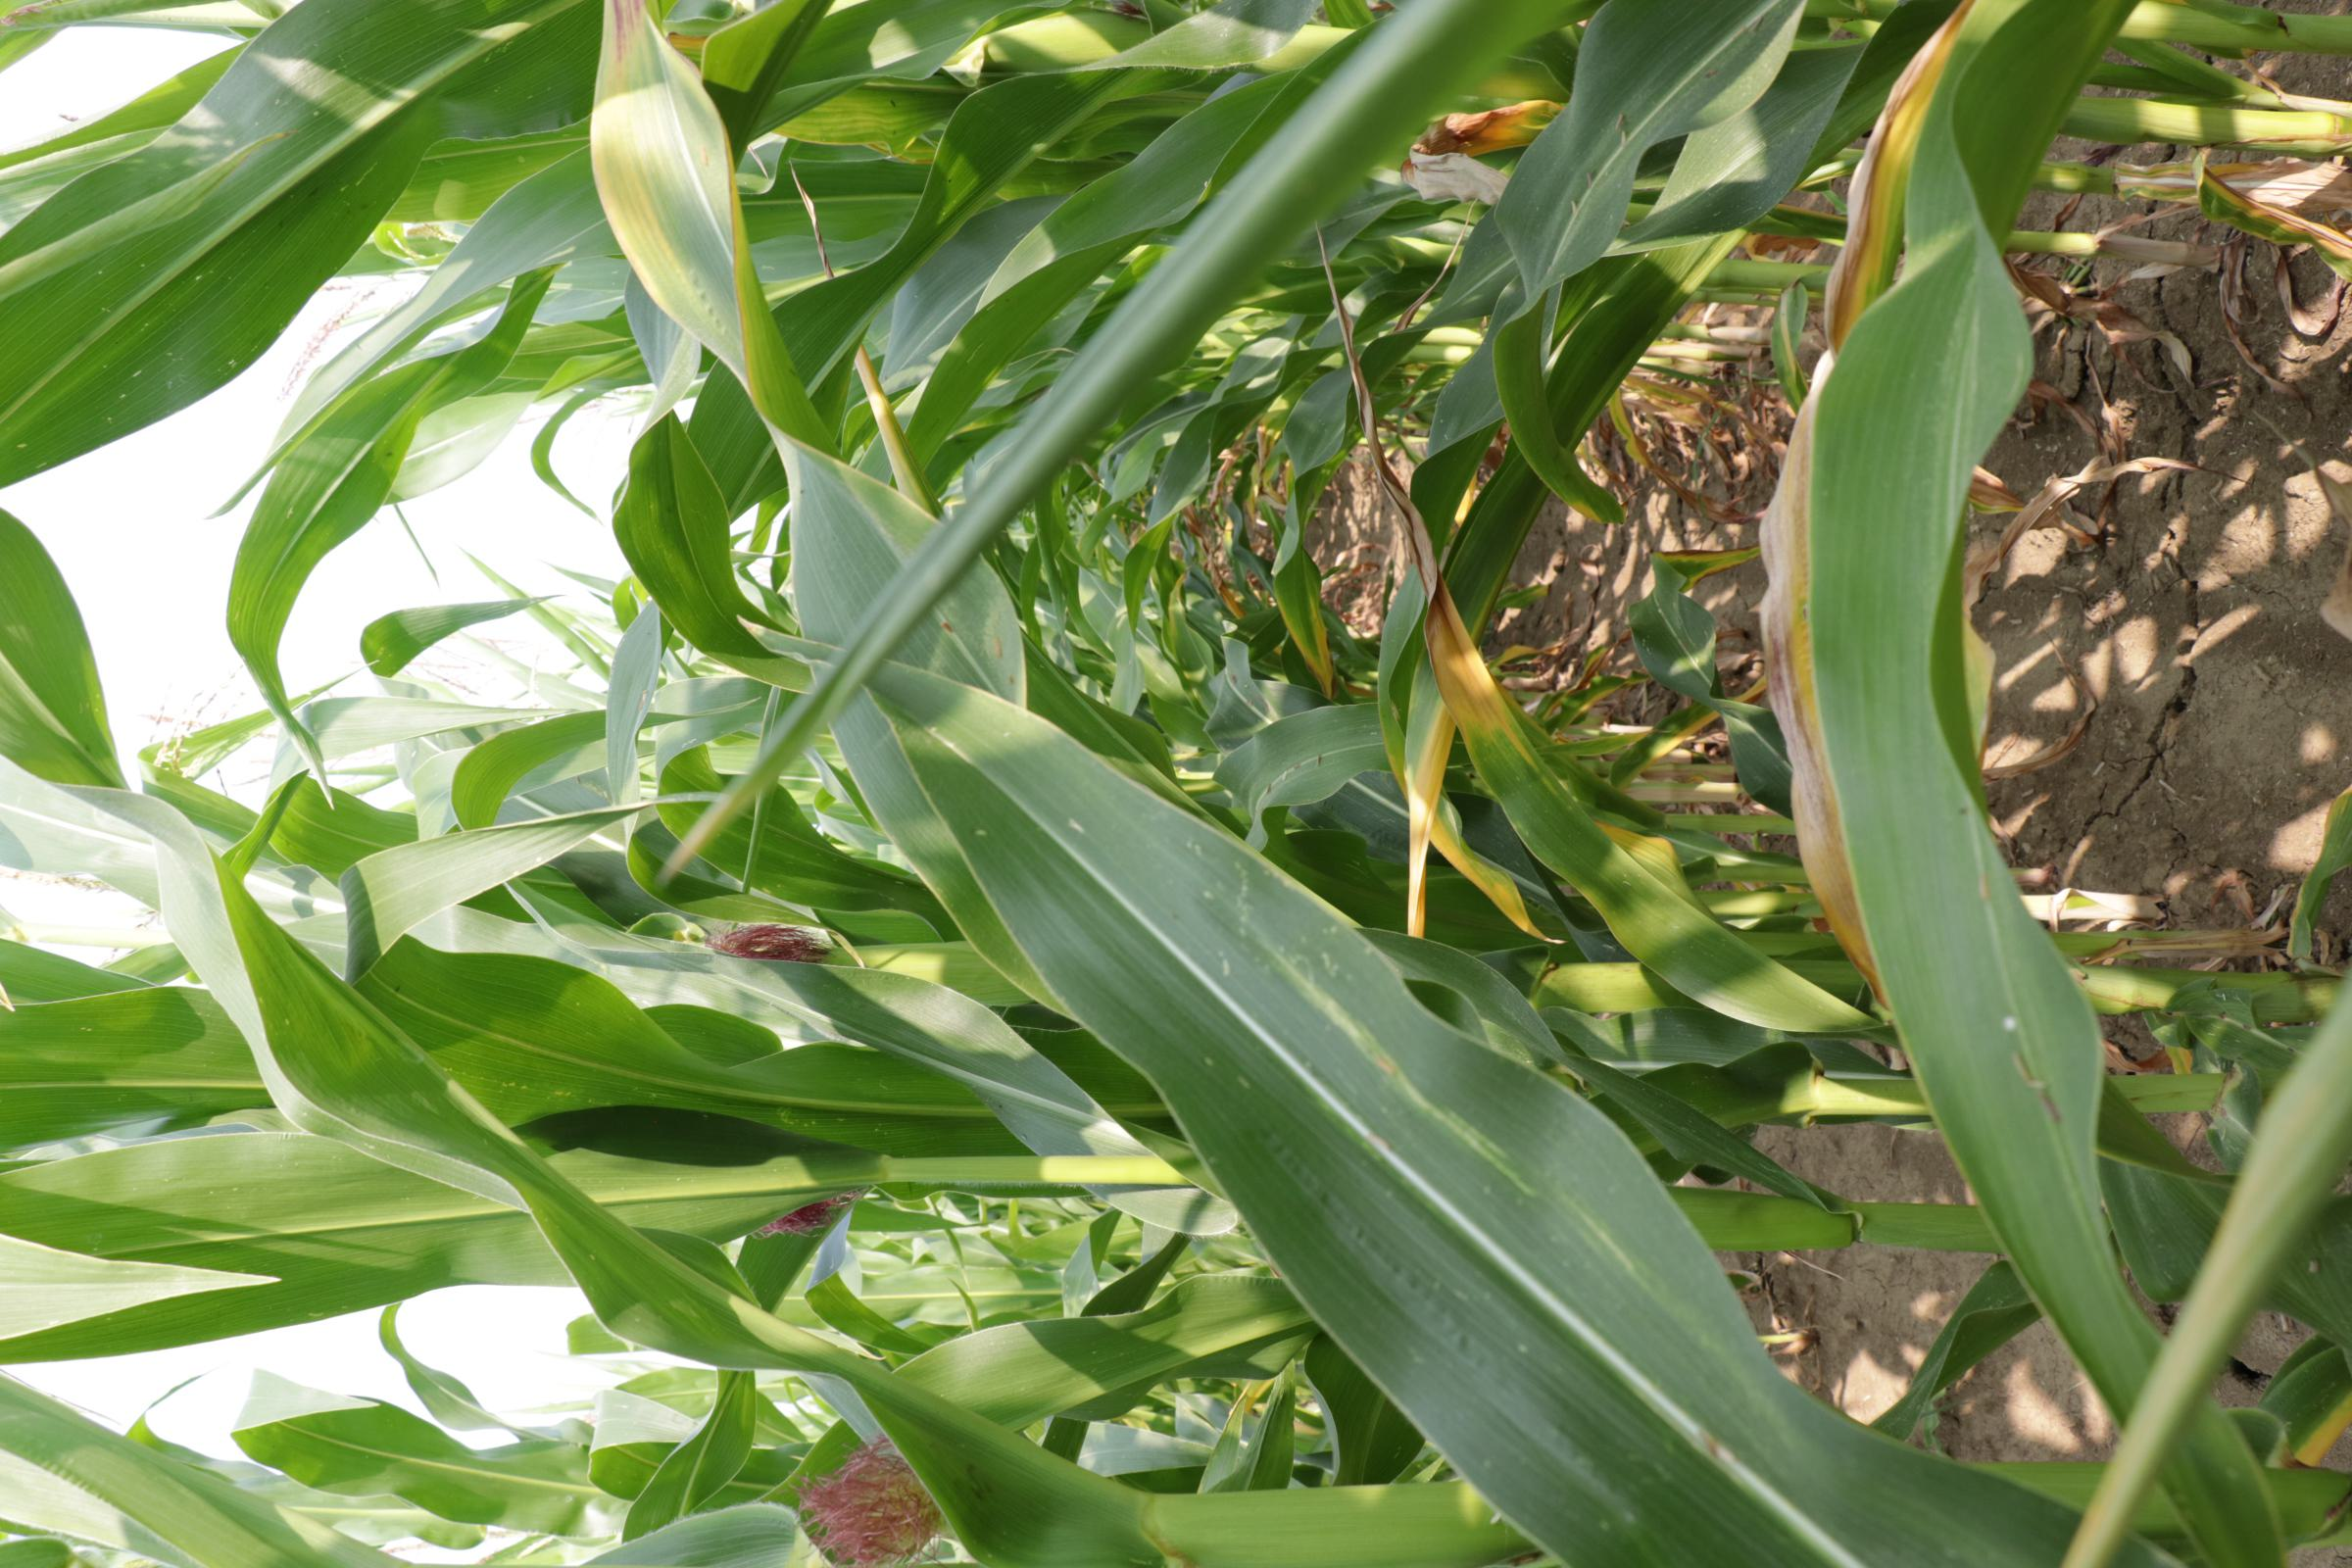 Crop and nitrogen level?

maize, reduced nitrogen fertilisation
